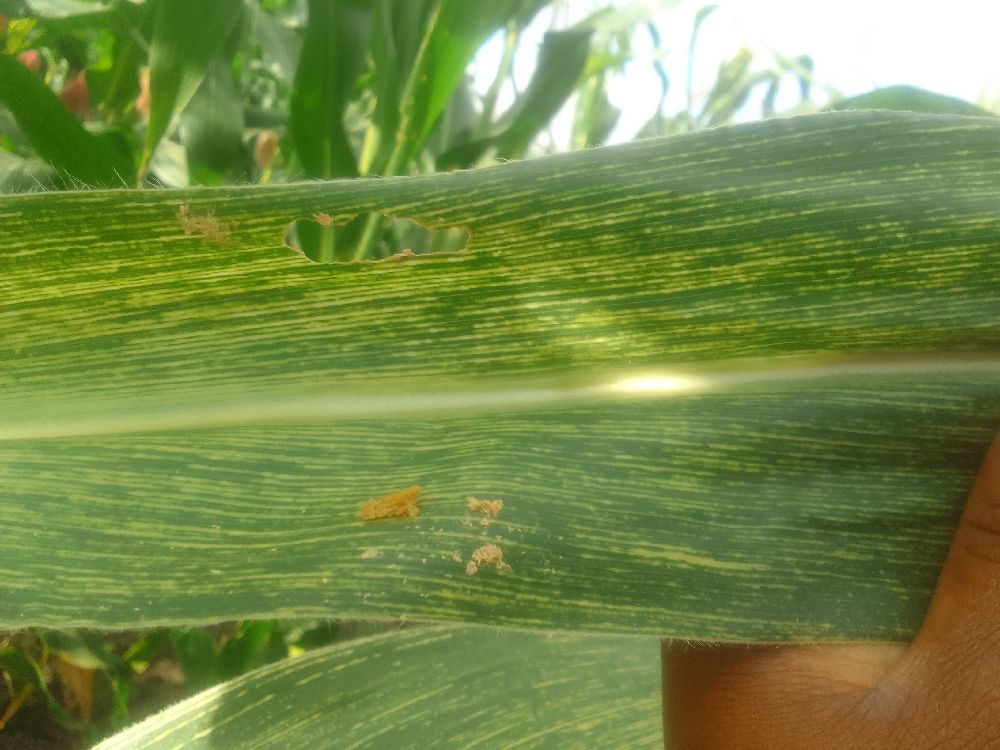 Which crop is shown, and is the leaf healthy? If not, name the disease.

maize, maize streak virus
